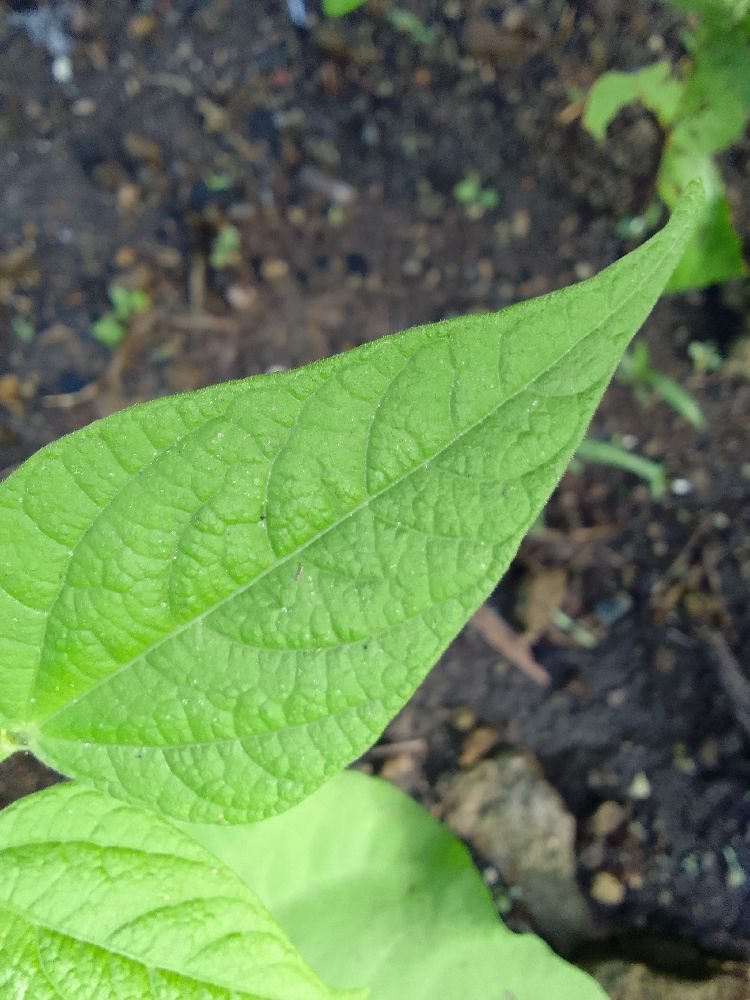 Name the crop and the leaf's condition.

common bean, healthy
